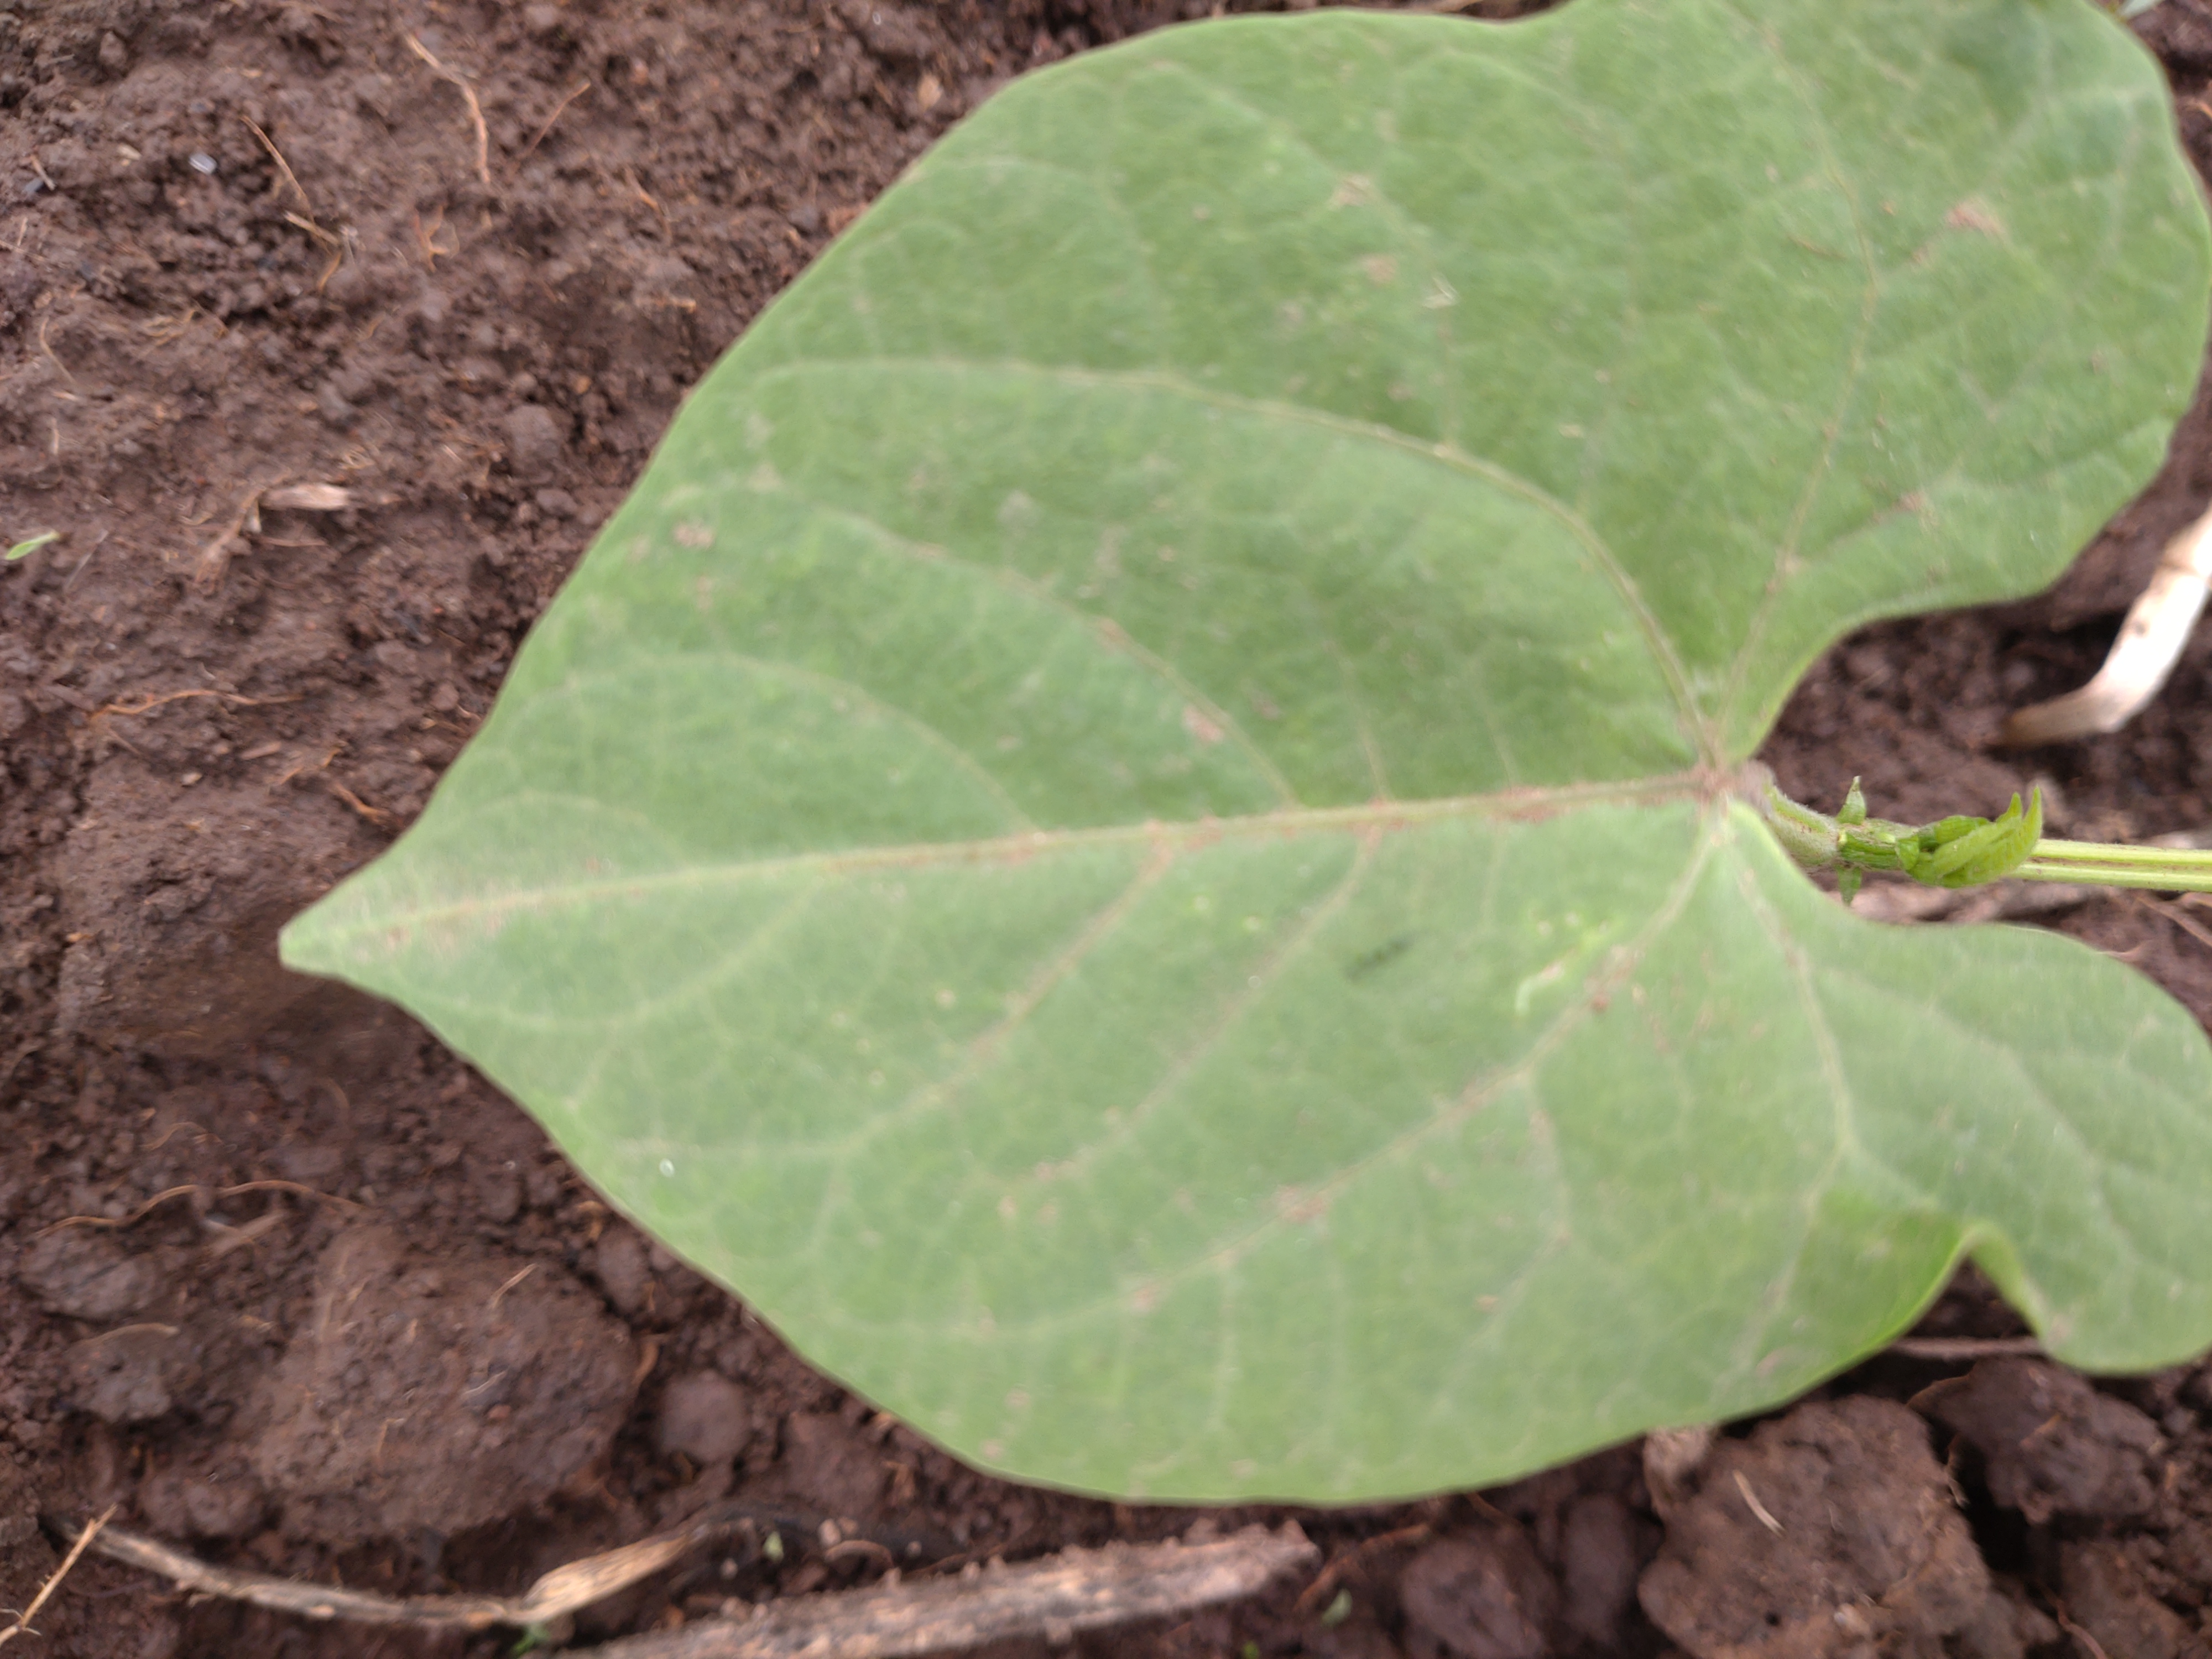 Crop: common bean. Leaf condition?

healthy
